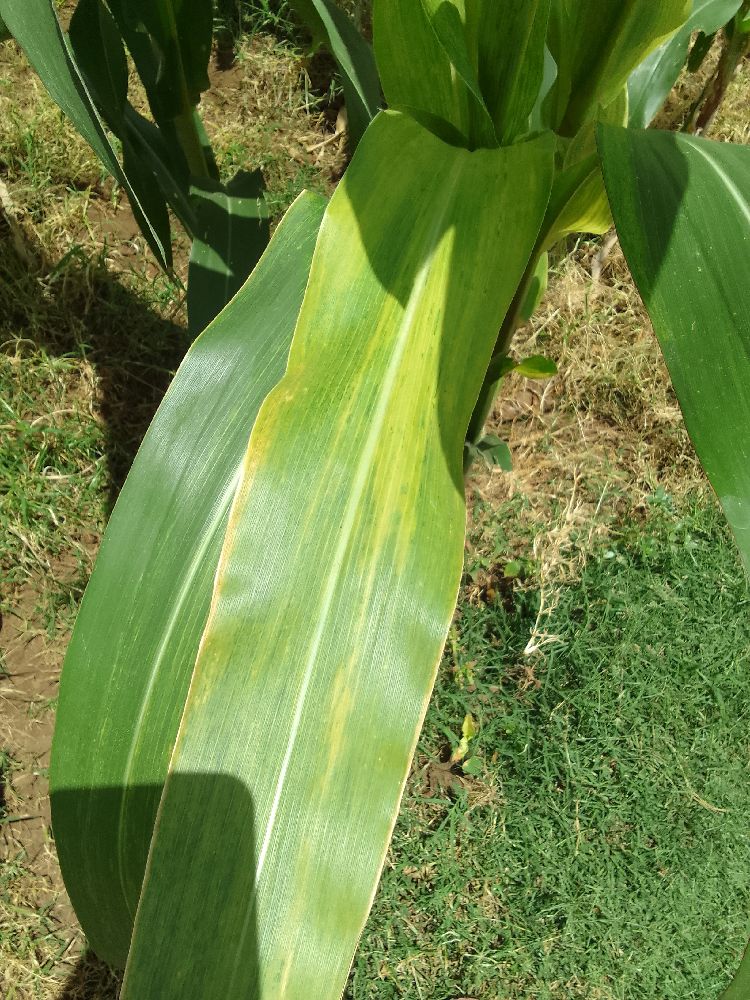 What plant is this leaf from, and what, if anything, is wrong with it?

maize, maize lethal necrosis
